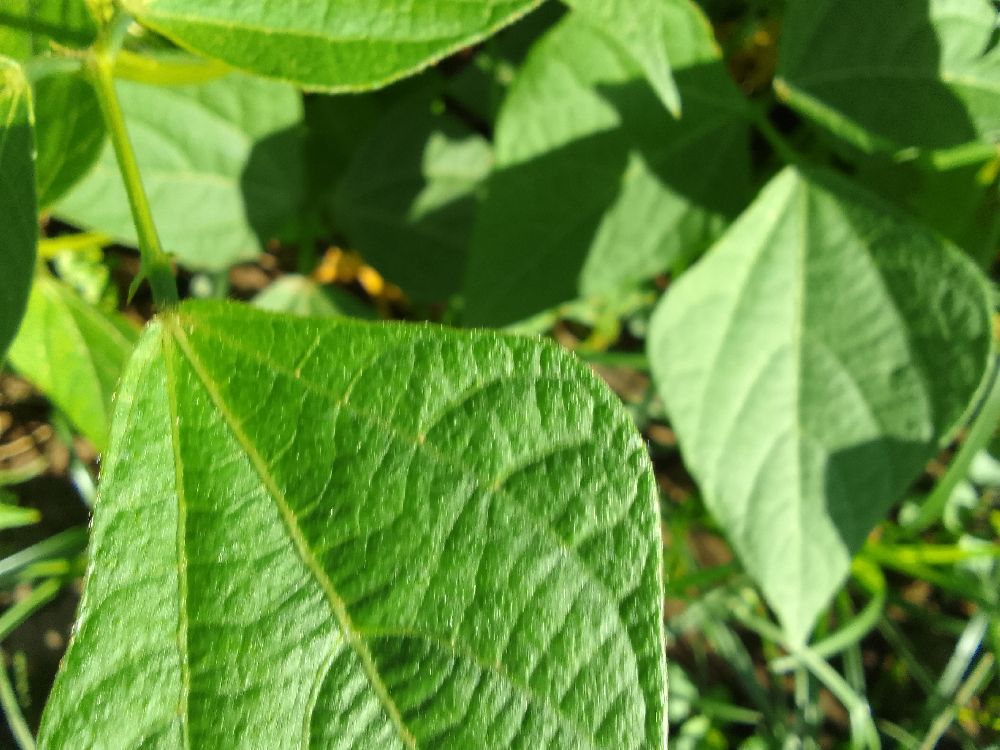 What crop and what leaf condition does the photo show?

common bean, healthy
